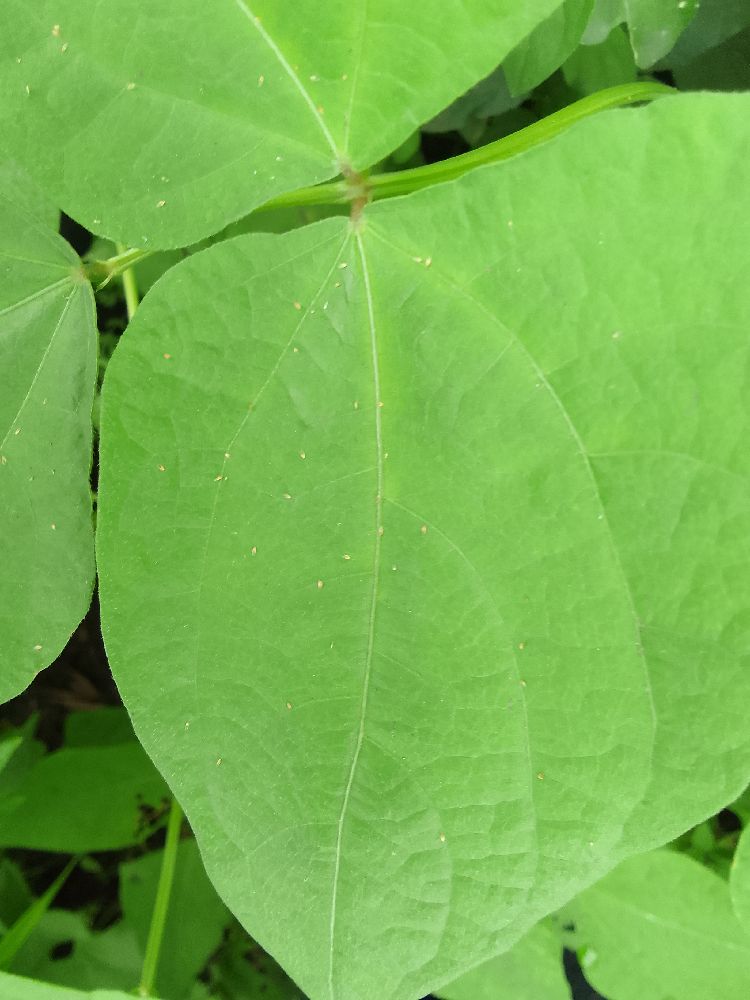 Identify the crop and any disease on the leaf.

common bean, healthy
